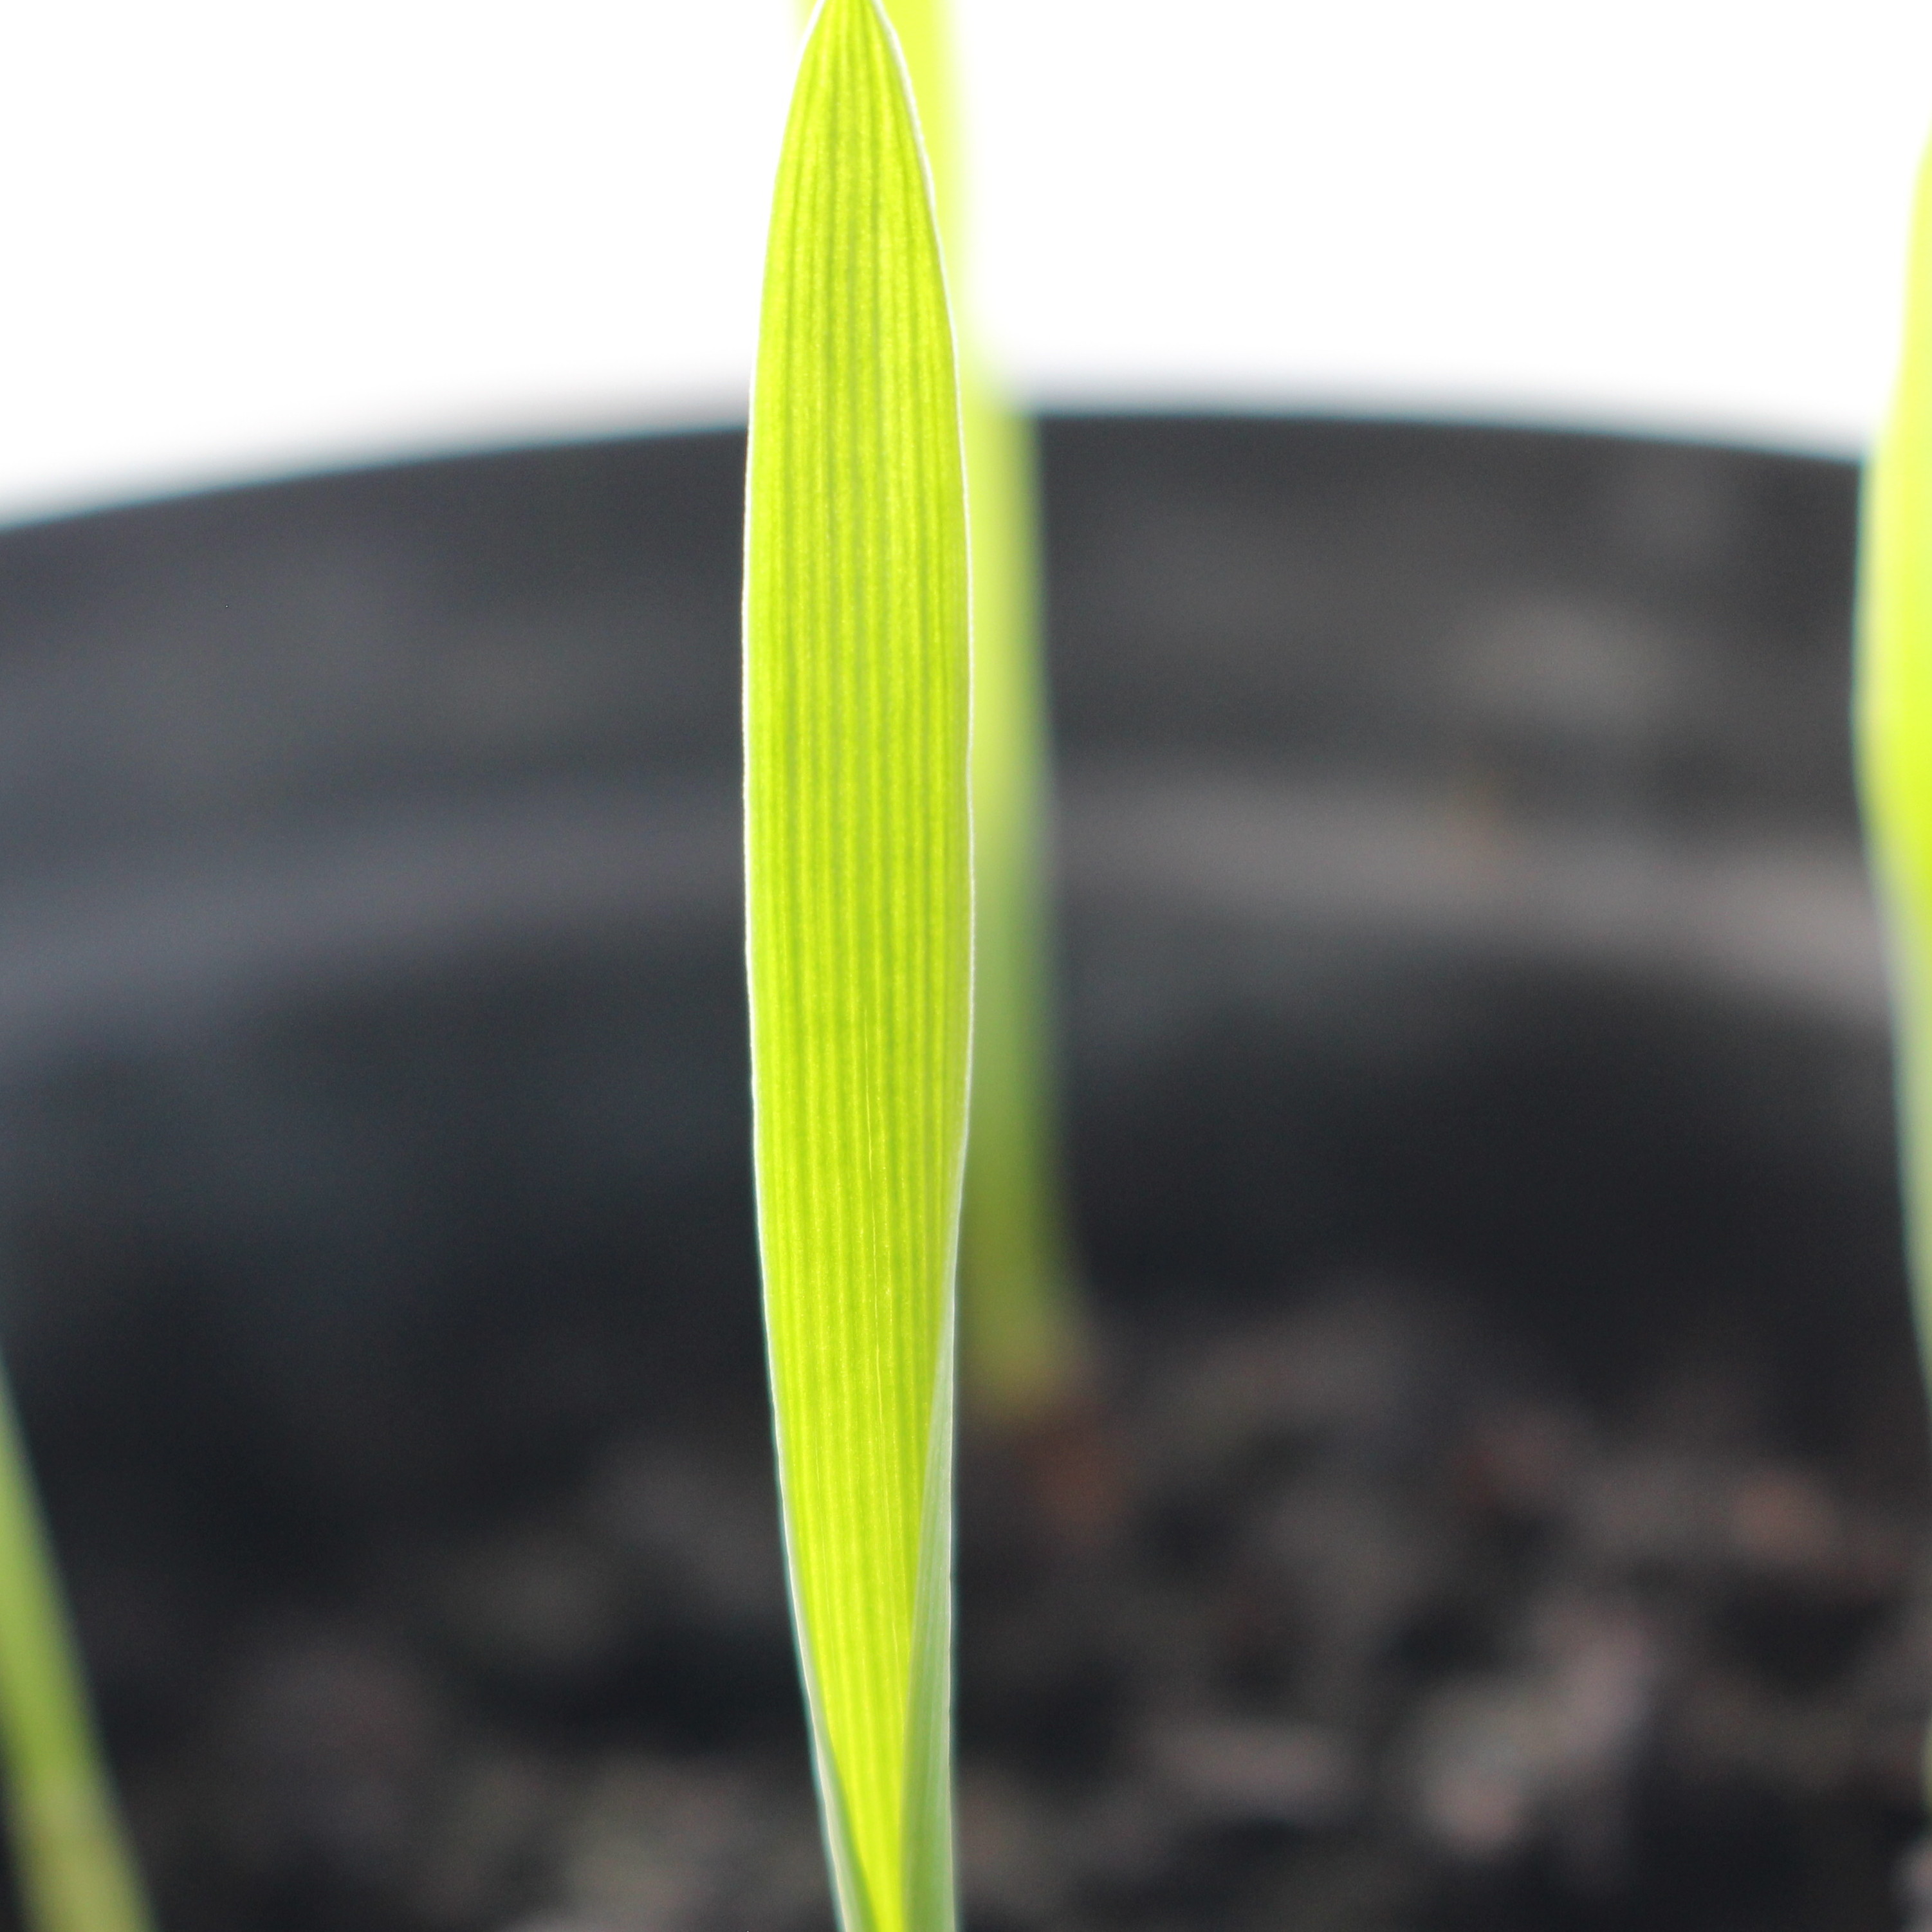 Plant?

Avena sterilis
